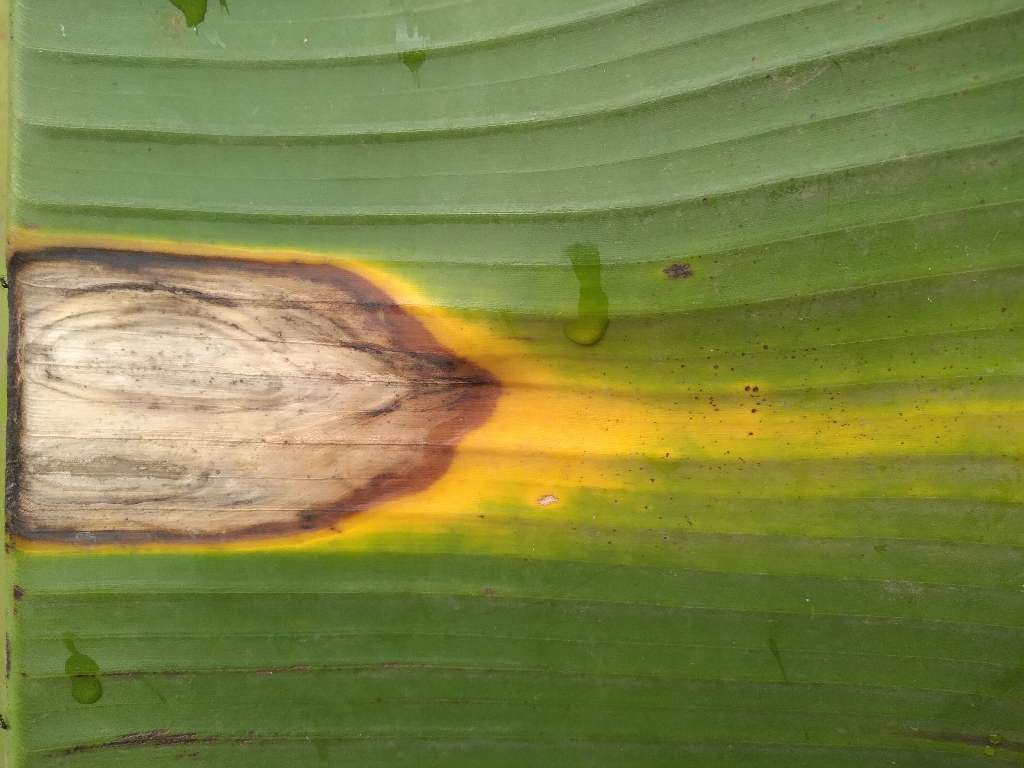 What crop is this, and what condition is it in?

banana, black sigatoka
